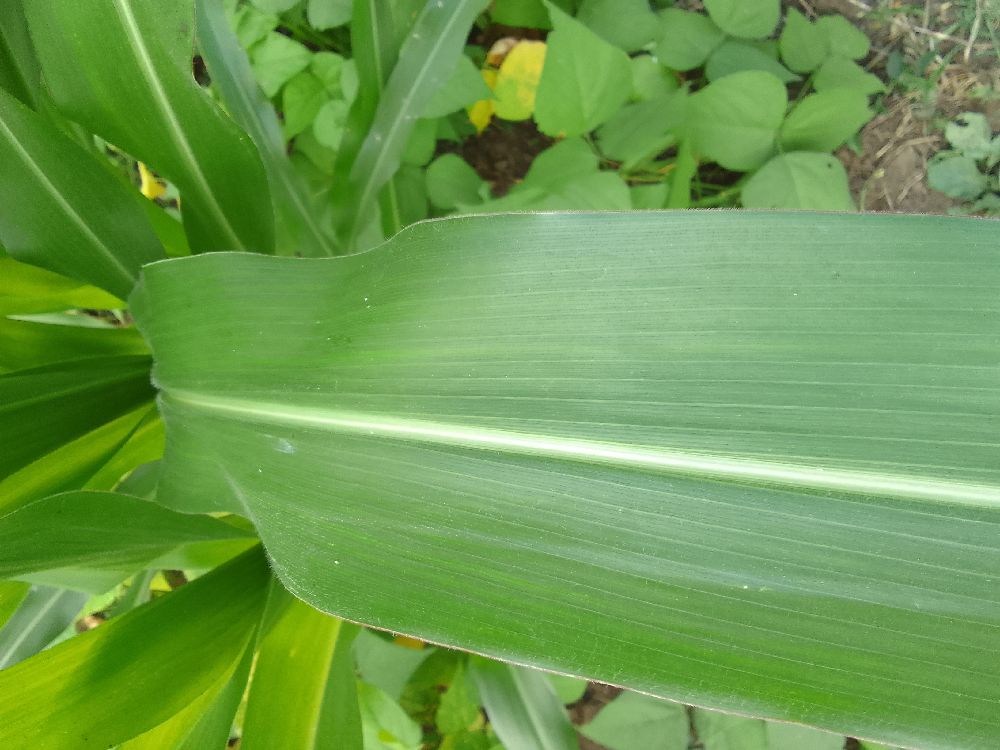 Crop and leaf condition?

maize, healthy
